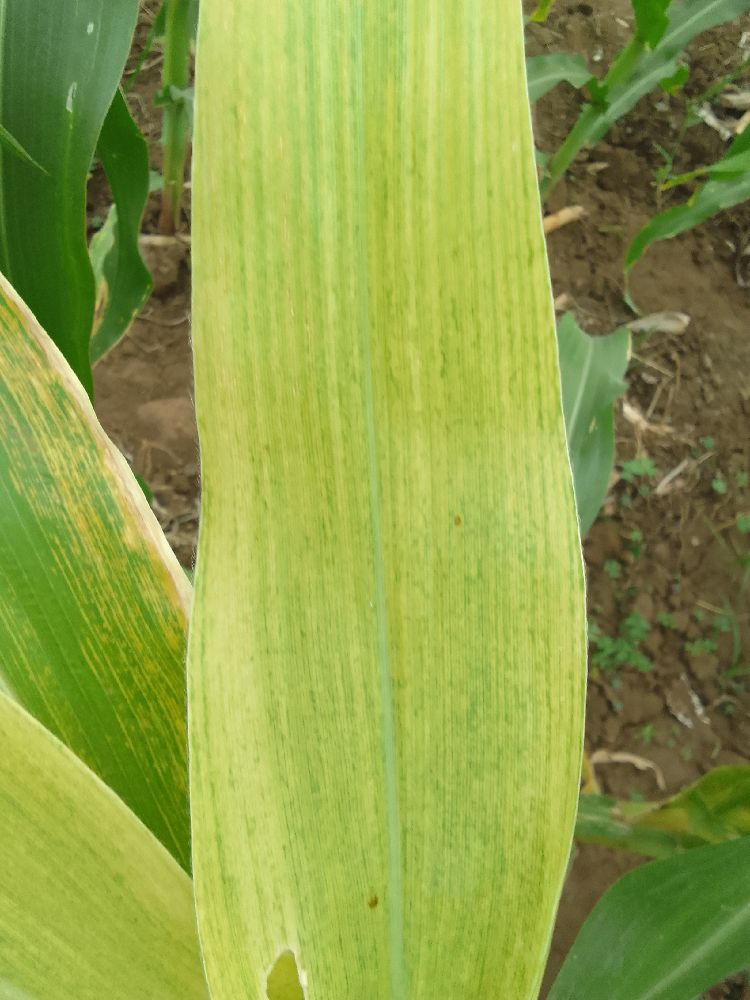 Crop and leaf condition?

maize, maize lethal necrosis
